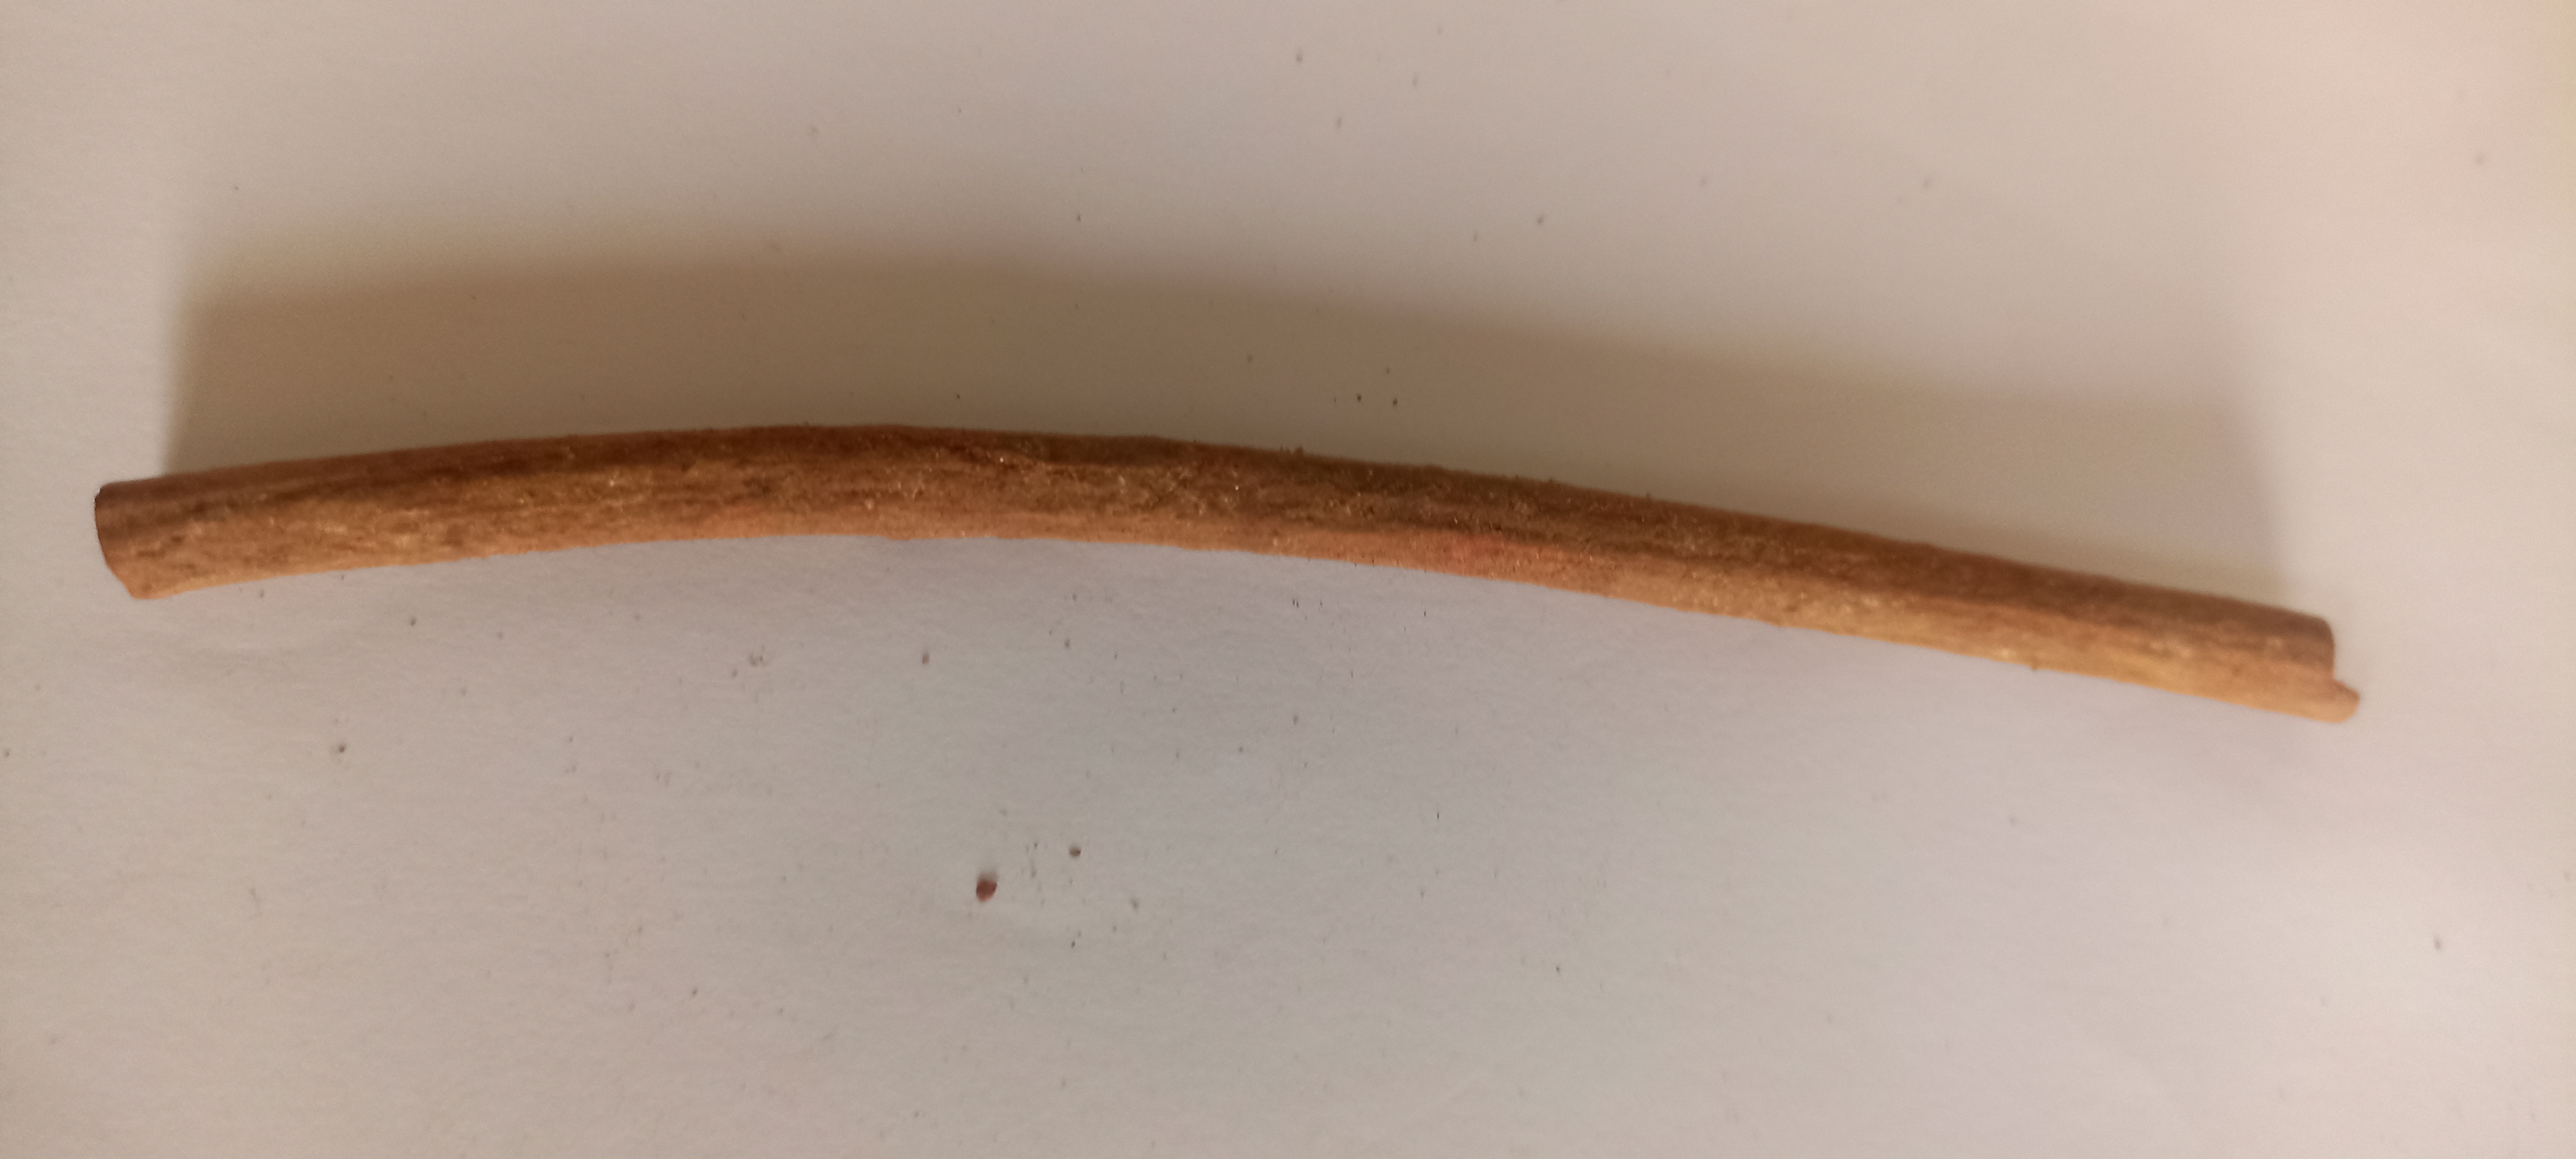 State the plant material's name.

manjistha
